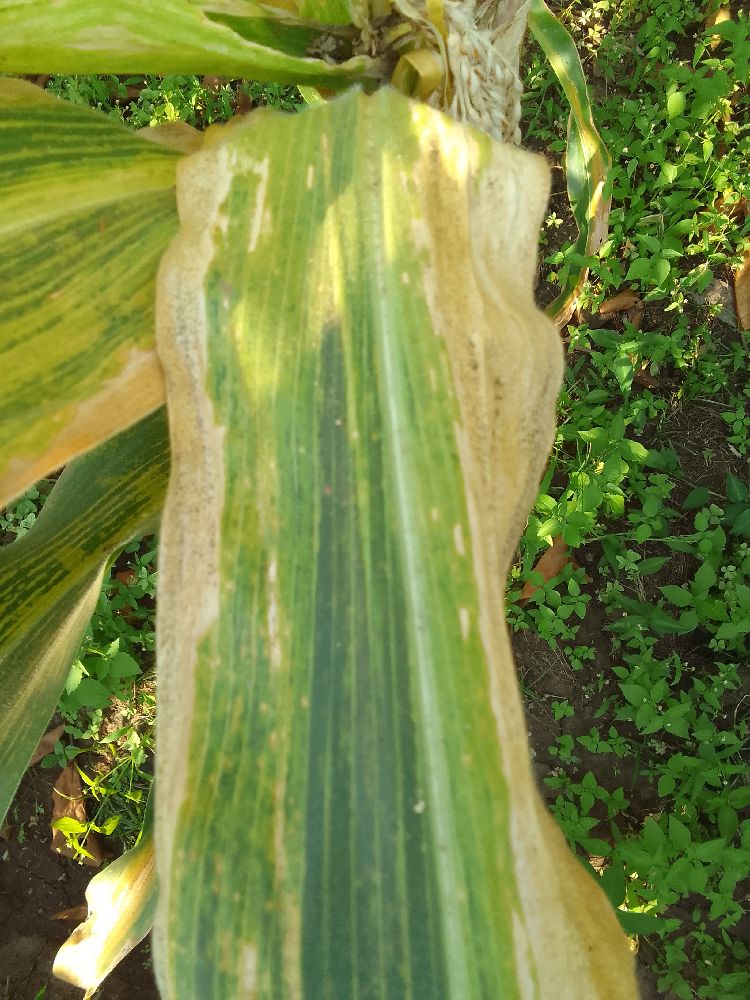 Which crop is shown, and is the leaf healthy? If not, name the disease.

maize, maize lethal necrosis
